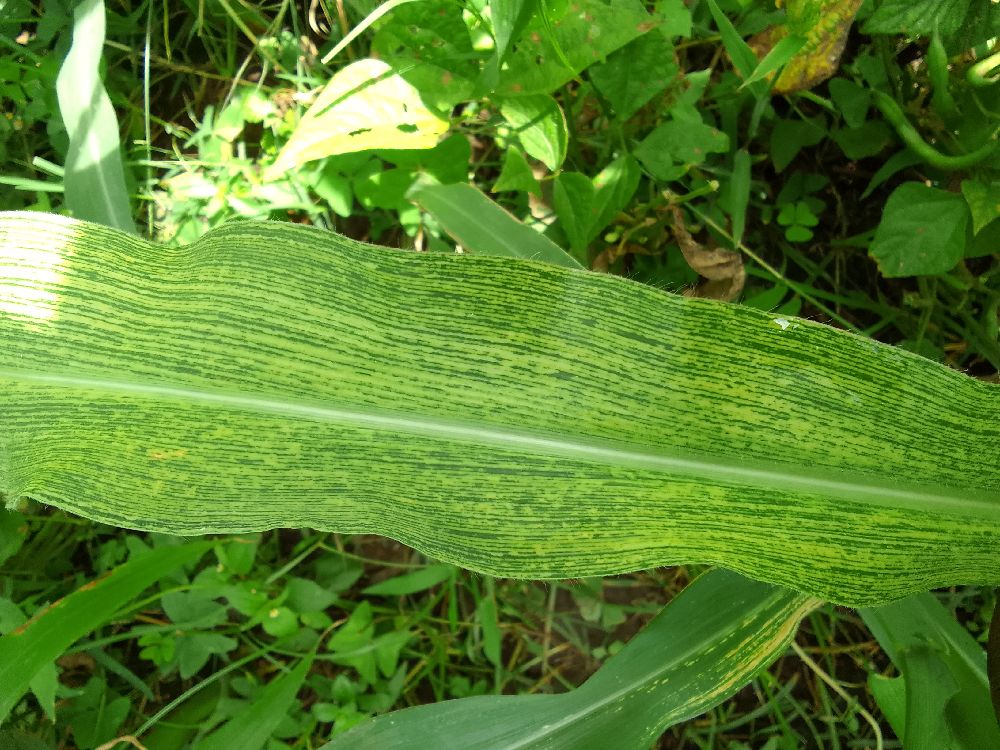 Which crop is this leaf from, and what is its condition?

maize, maize streak virus
